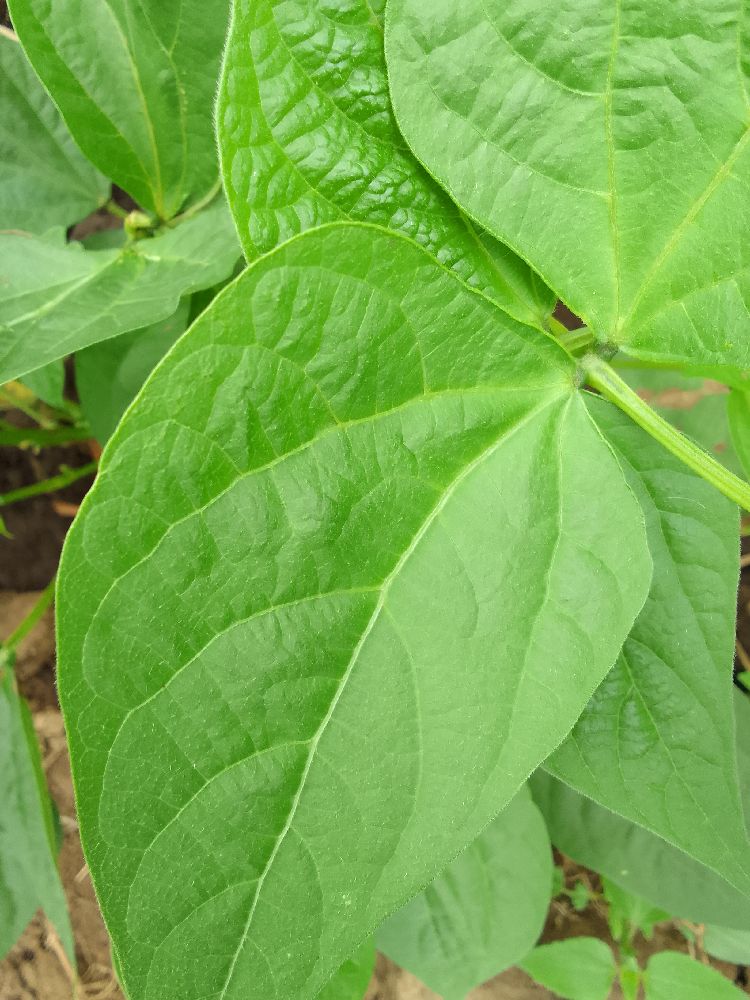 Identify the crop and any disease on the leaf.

common bean, healthy
